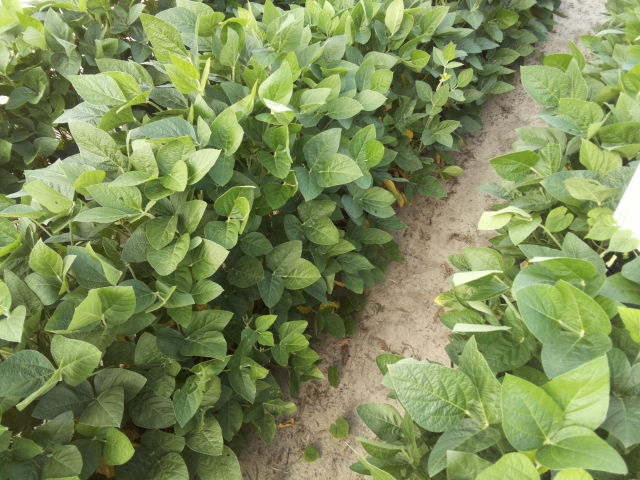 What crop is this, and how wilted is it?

soybean, leaves with no wilting
